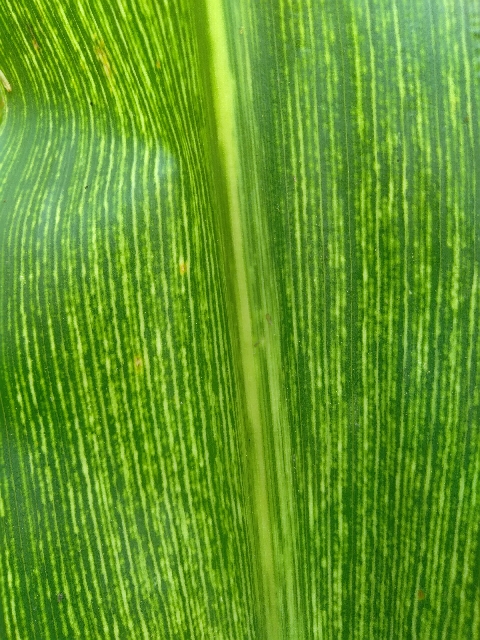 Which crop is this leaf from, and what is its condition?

maize, maize streak virus
